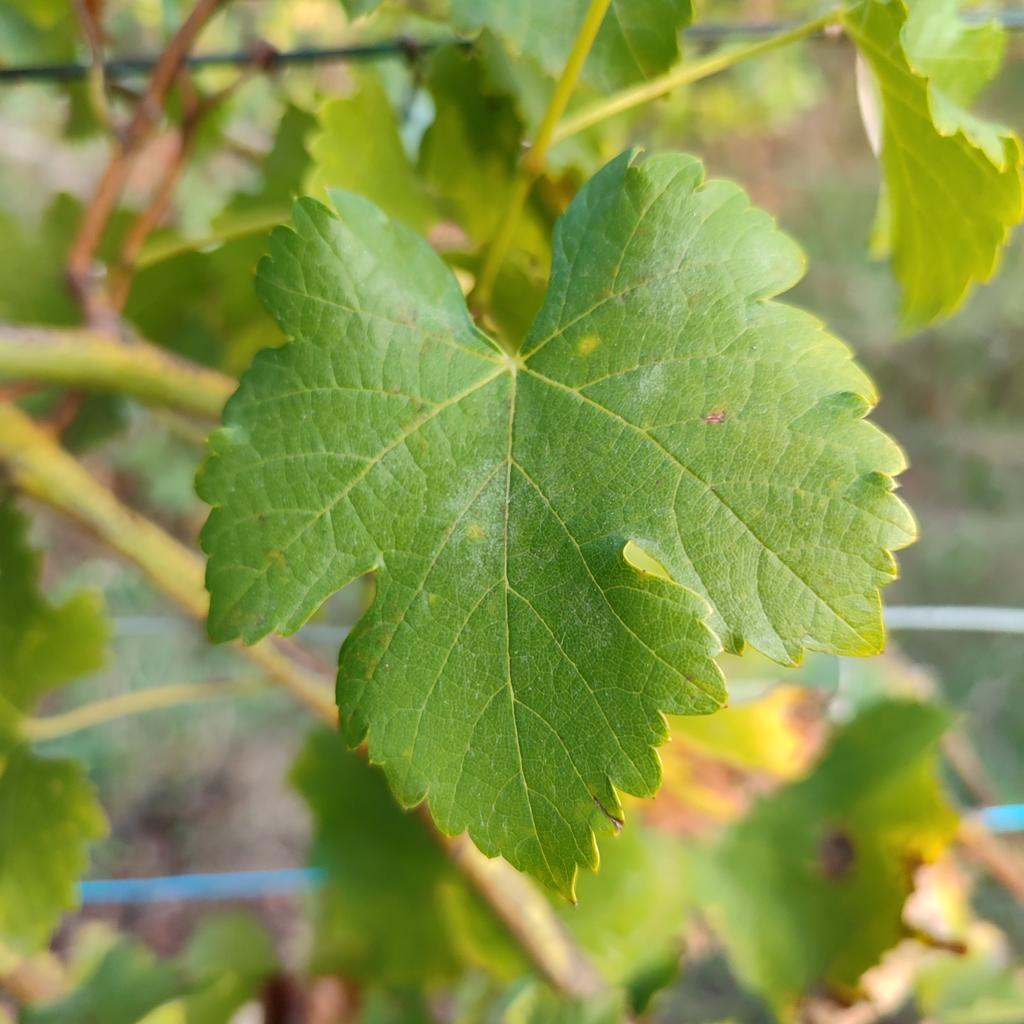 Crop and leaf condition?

grapevine, powdery mildew
